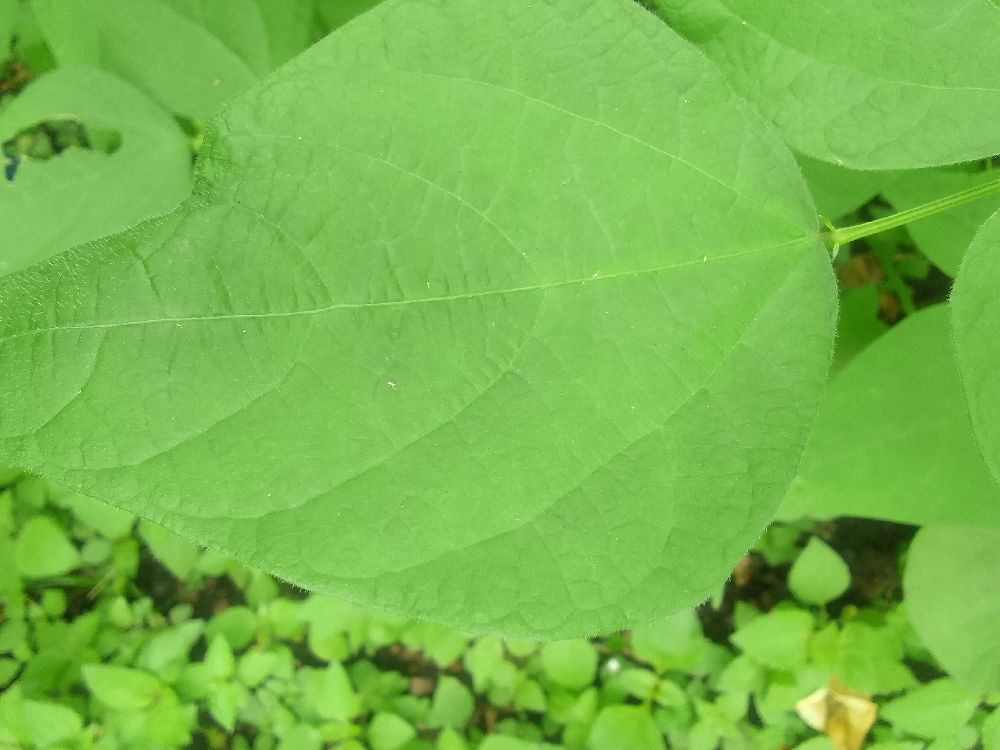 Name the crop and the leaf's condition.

common bean, healthy
